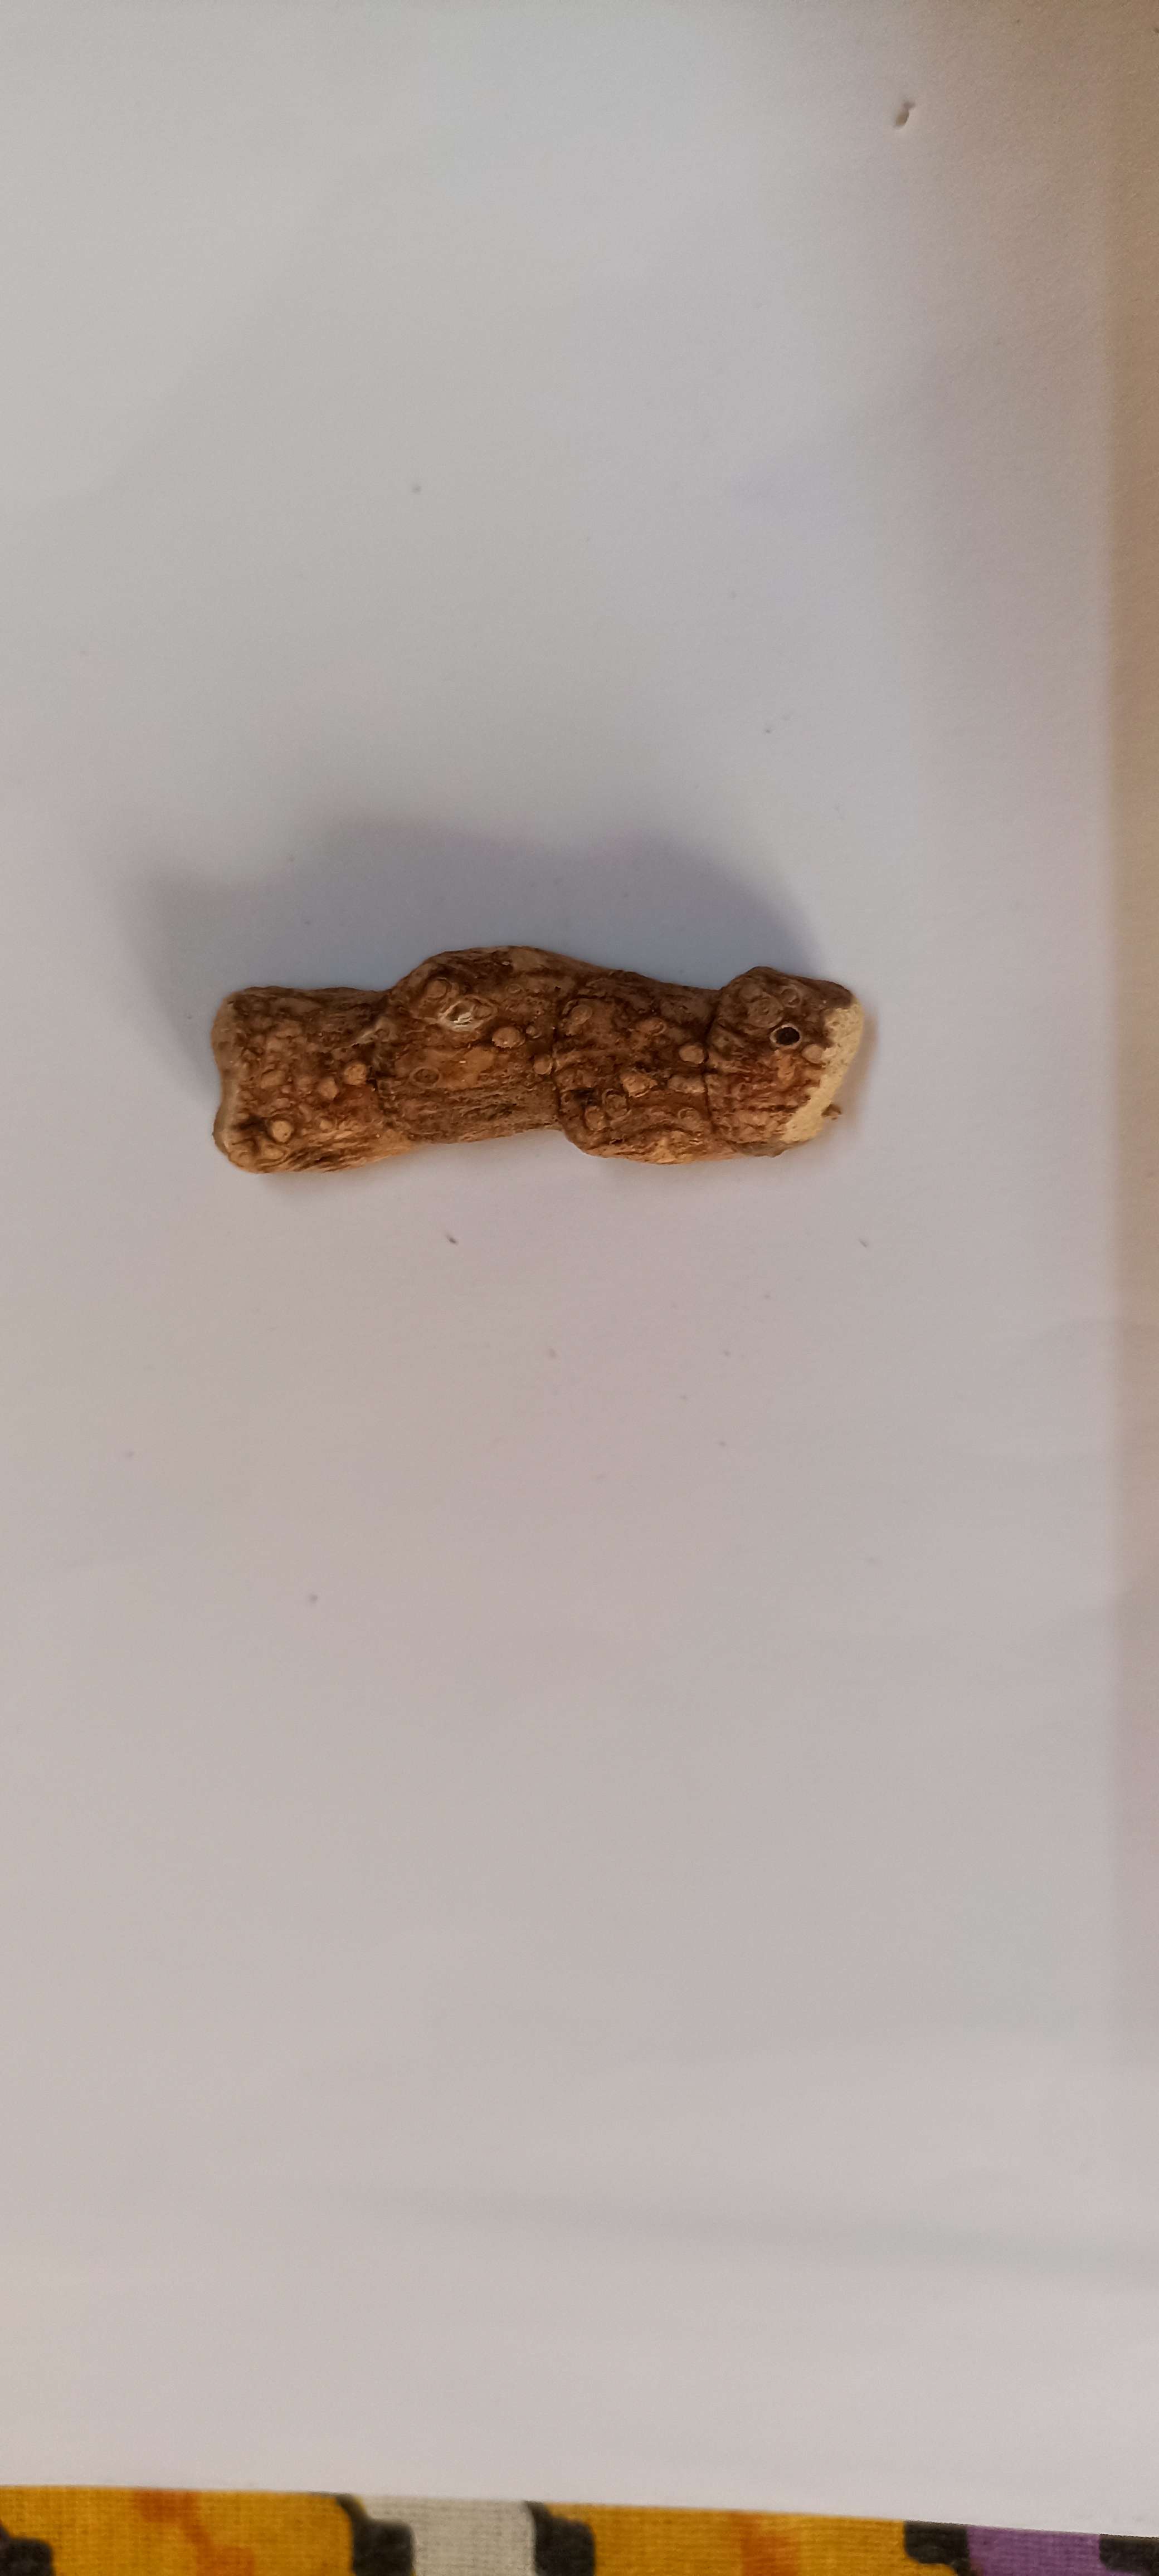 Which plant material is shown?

vekhand
